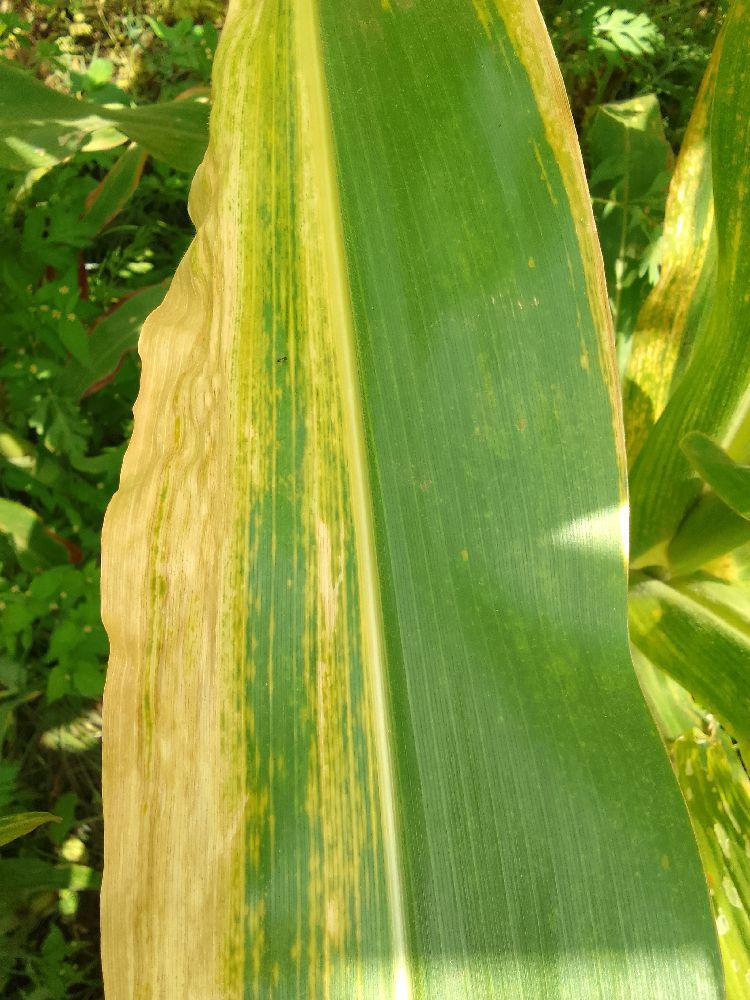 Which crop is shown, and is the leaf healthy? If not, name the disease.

maize, maize lethal necrosis
